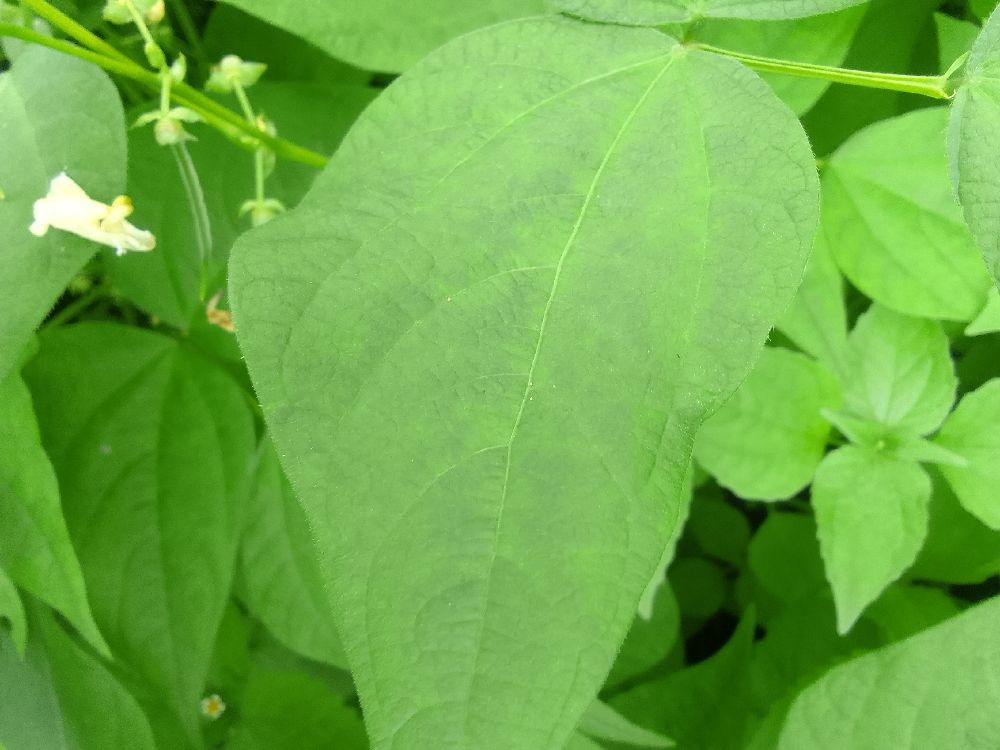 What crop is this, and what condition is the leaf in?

common bean, healthy
